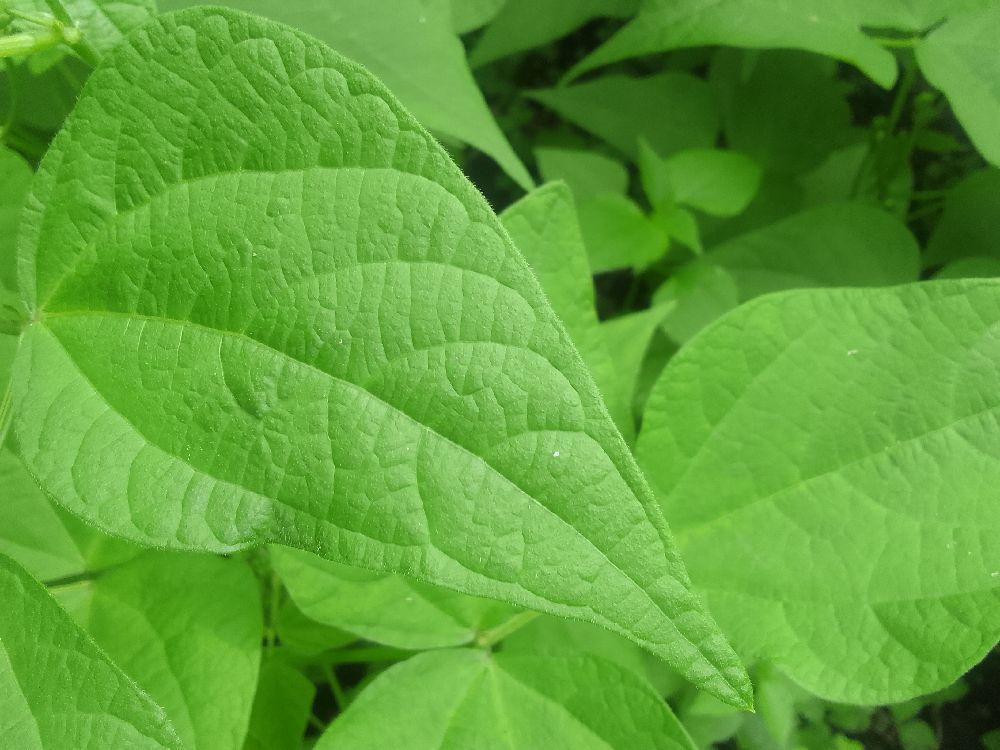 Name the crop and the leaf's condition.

common bean, healthy
